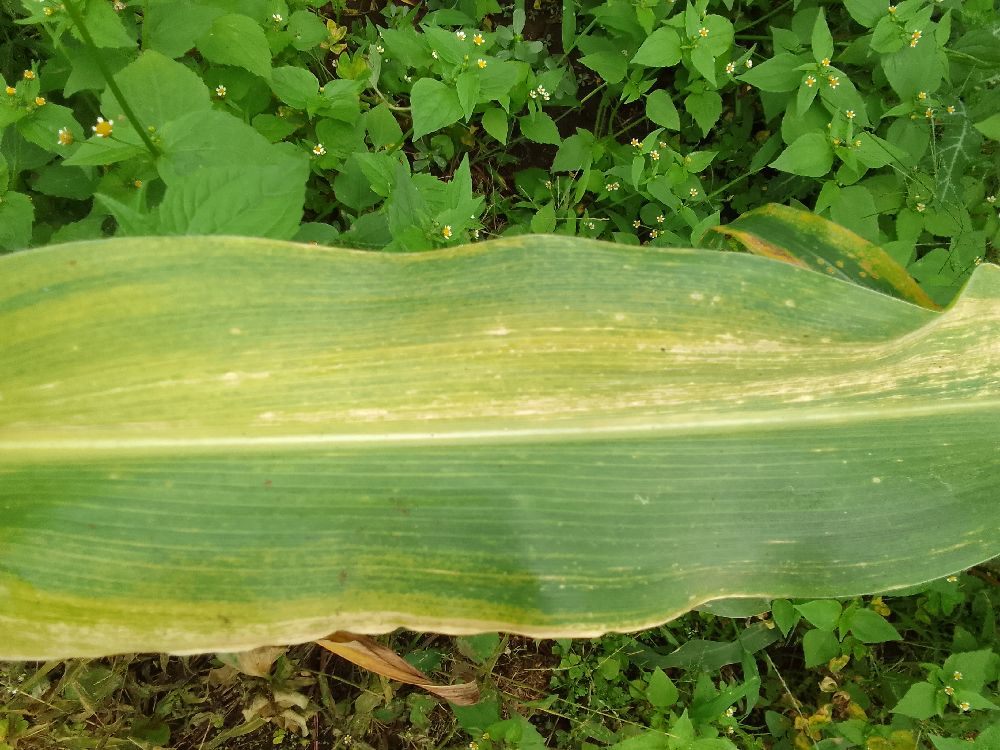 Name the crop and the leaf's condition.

maize, maize lethal necrosis
